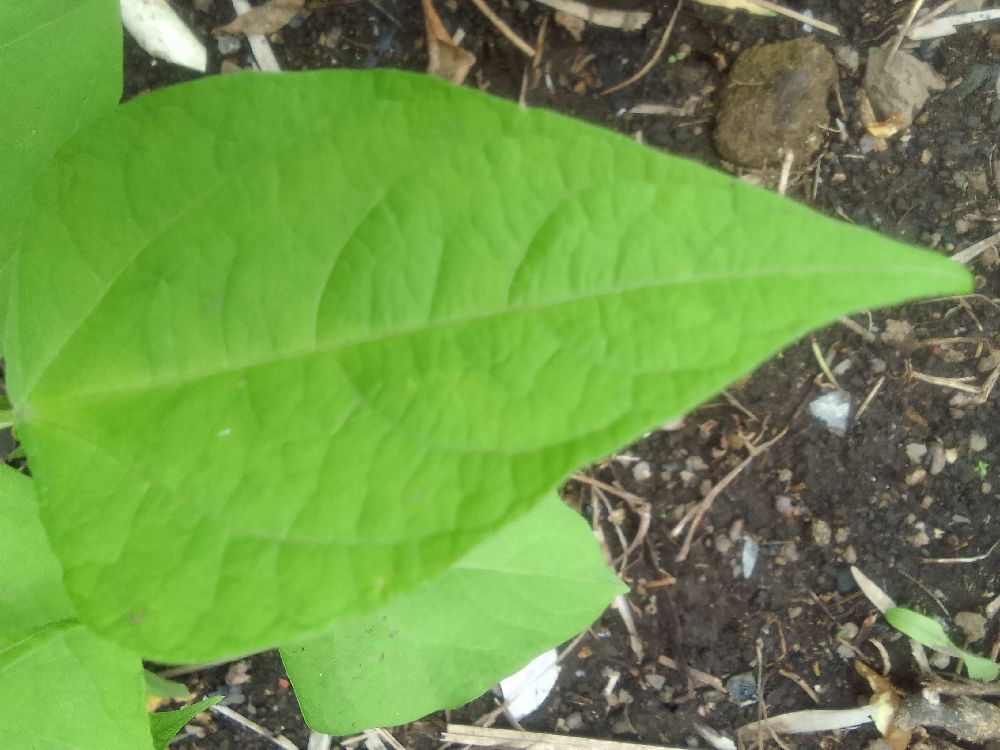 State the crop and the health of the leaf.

common bean, healthy
